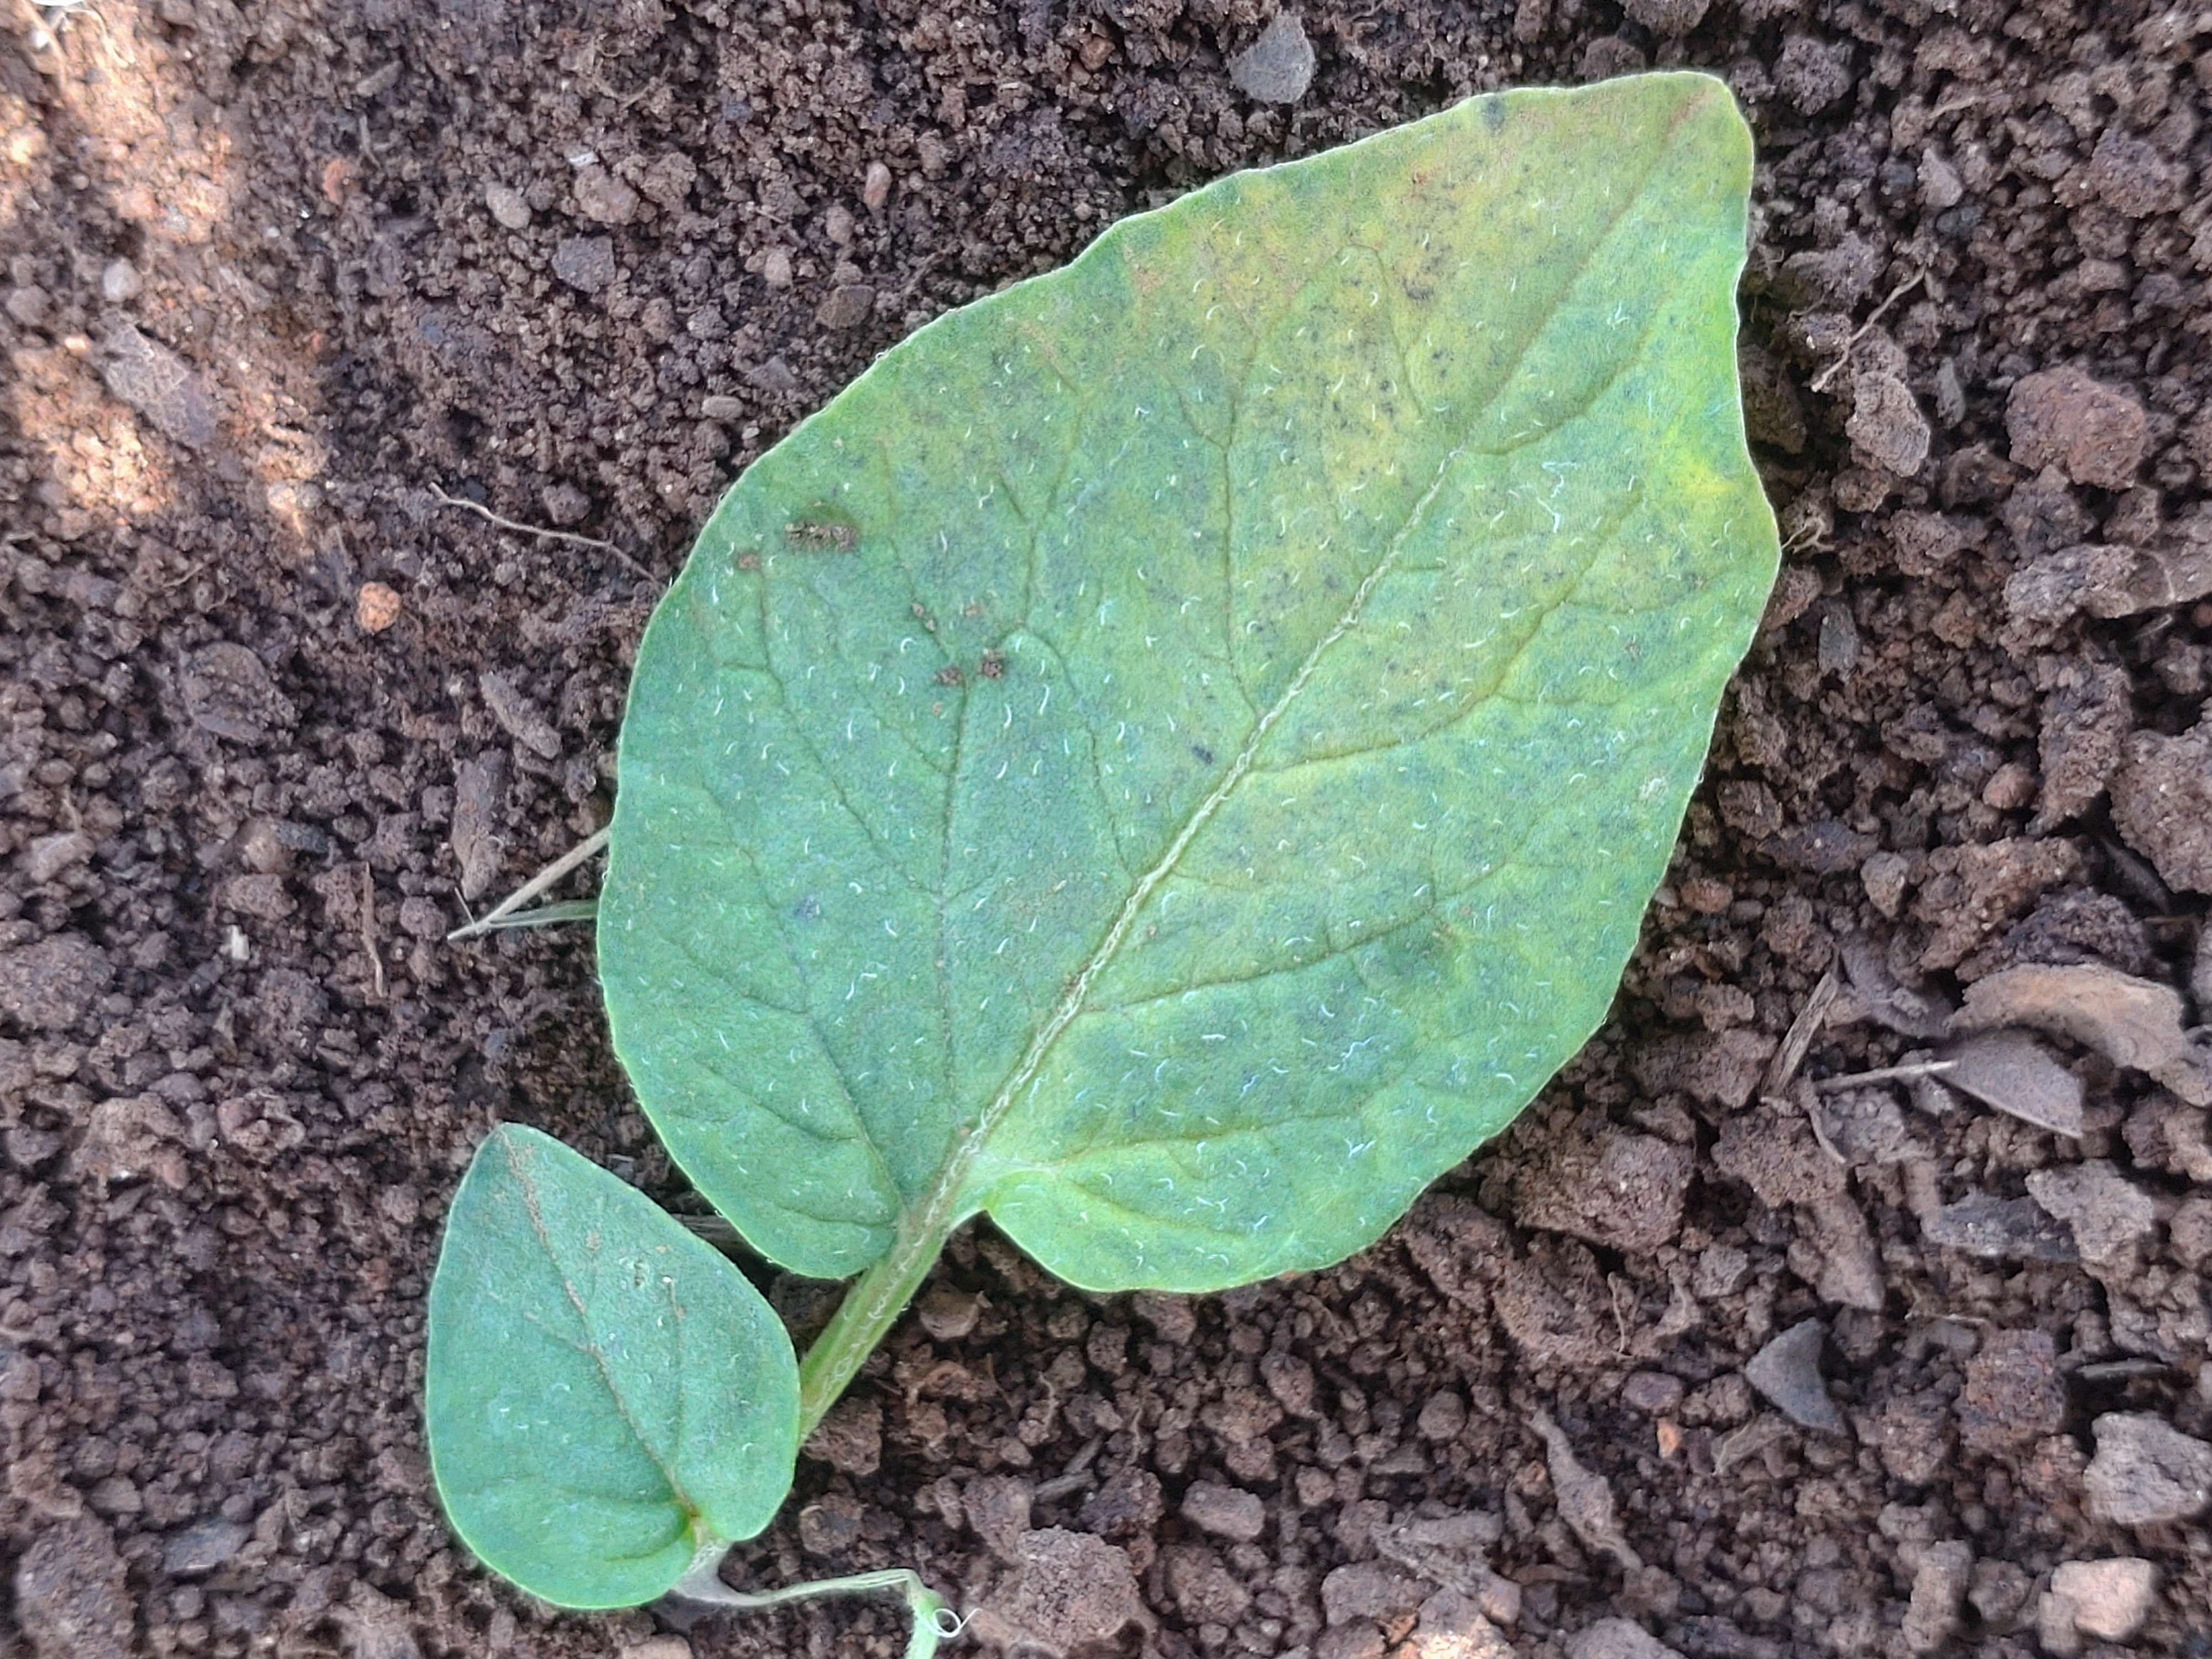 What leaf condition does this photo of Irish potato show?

late blight
